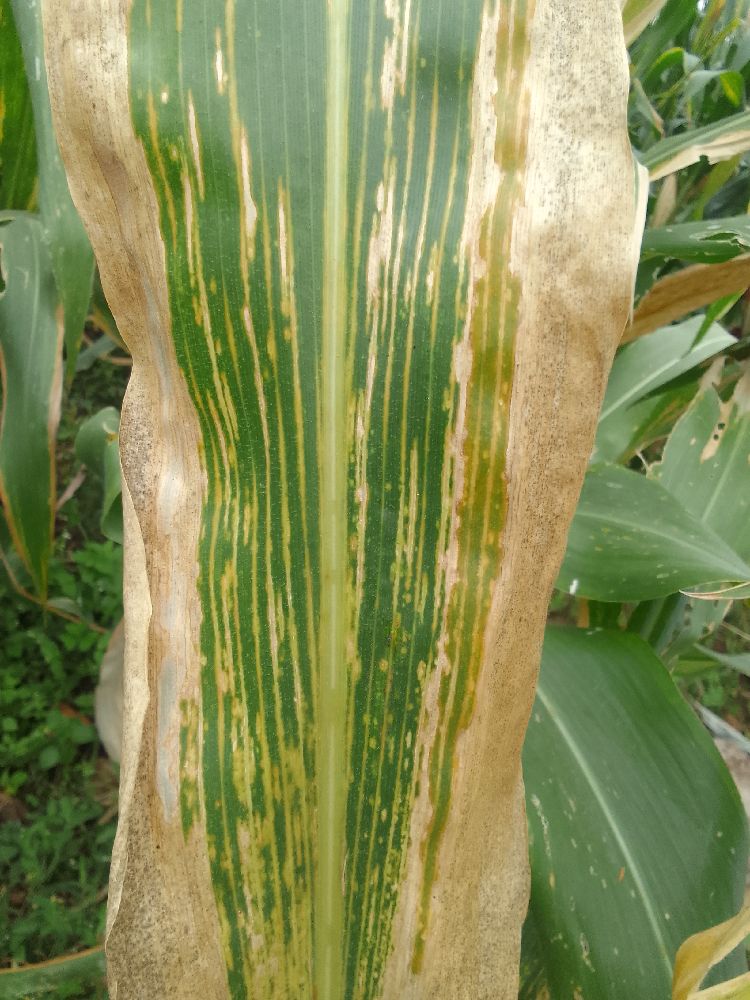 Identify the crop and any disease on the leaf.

maize, maize lethal necrosis
